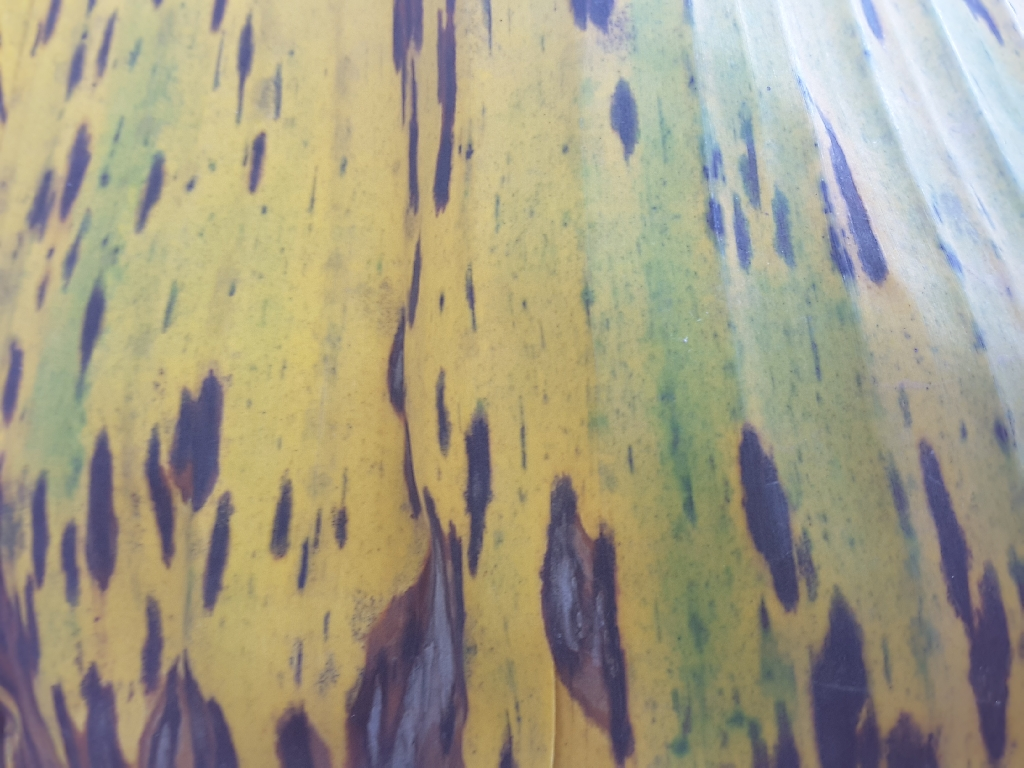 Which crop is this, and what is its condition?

banana, black sigatoka
